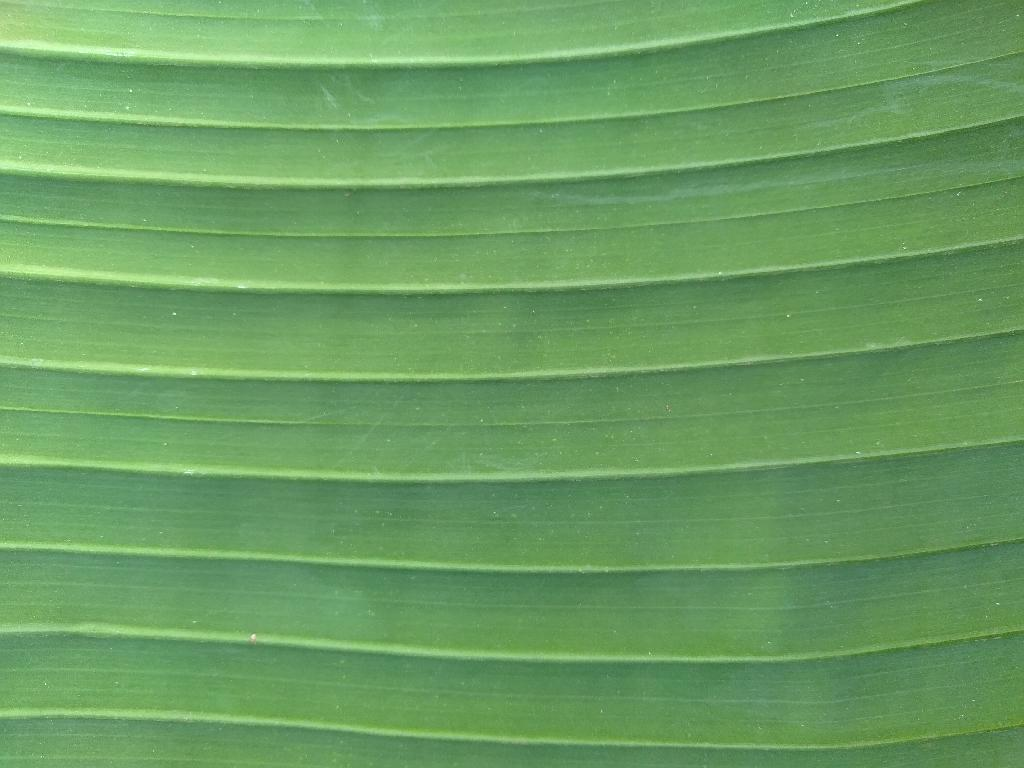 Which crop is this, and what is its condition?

banana, healthy
